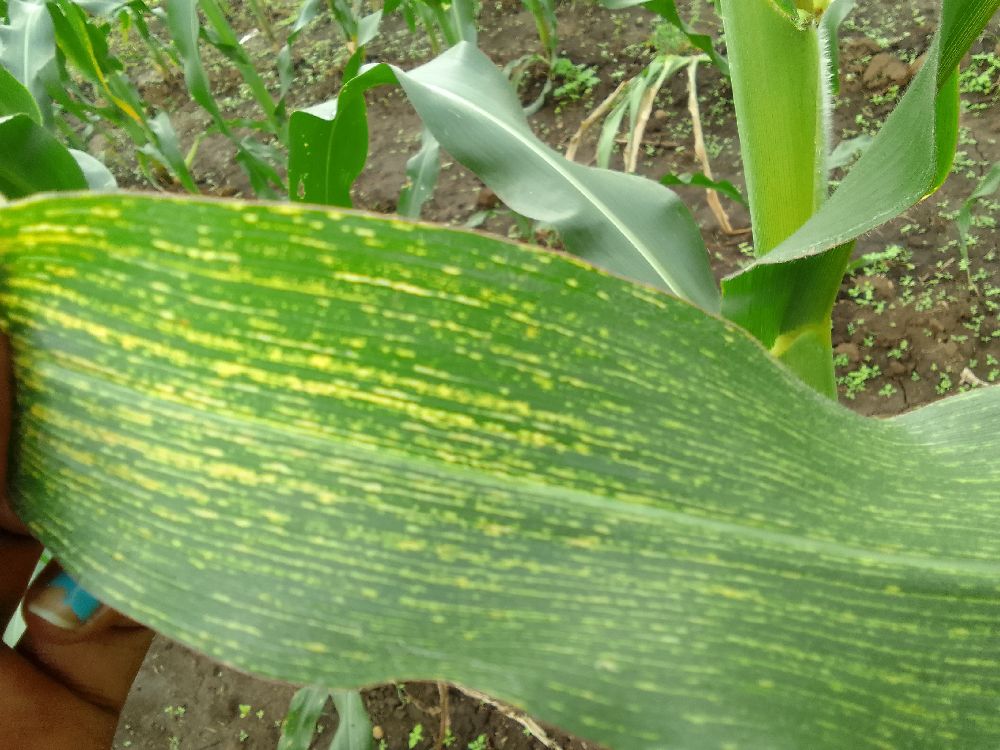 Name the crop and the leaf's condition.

maize, maize streak virus
